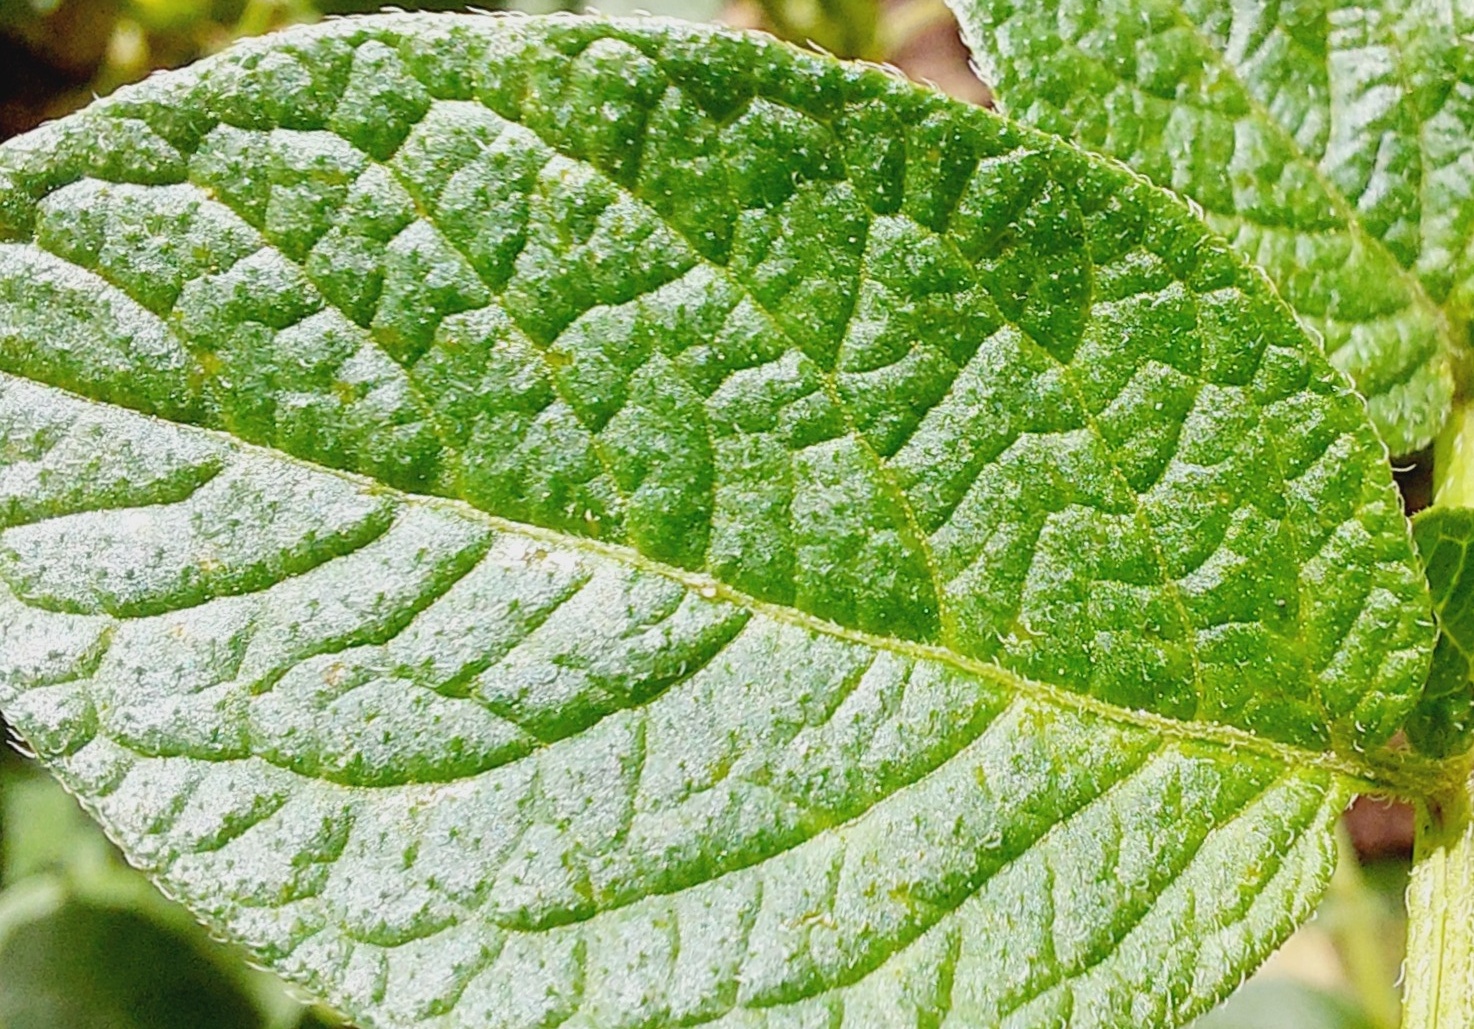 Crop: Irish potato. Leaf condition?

healthy
